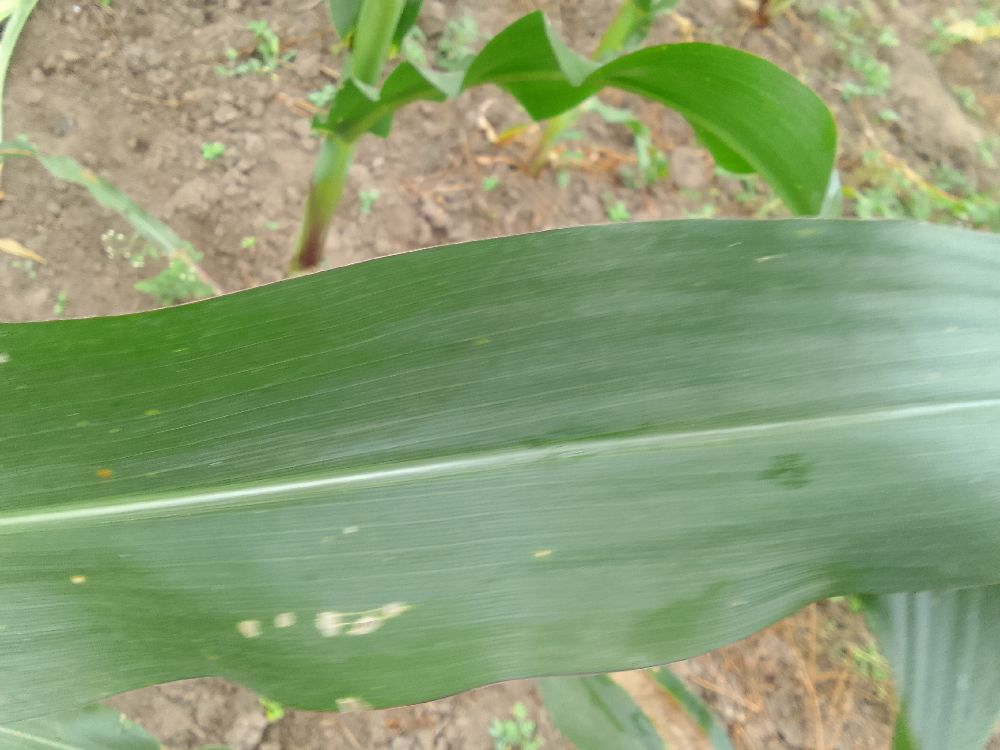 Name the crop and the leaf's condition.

maize, healthy
